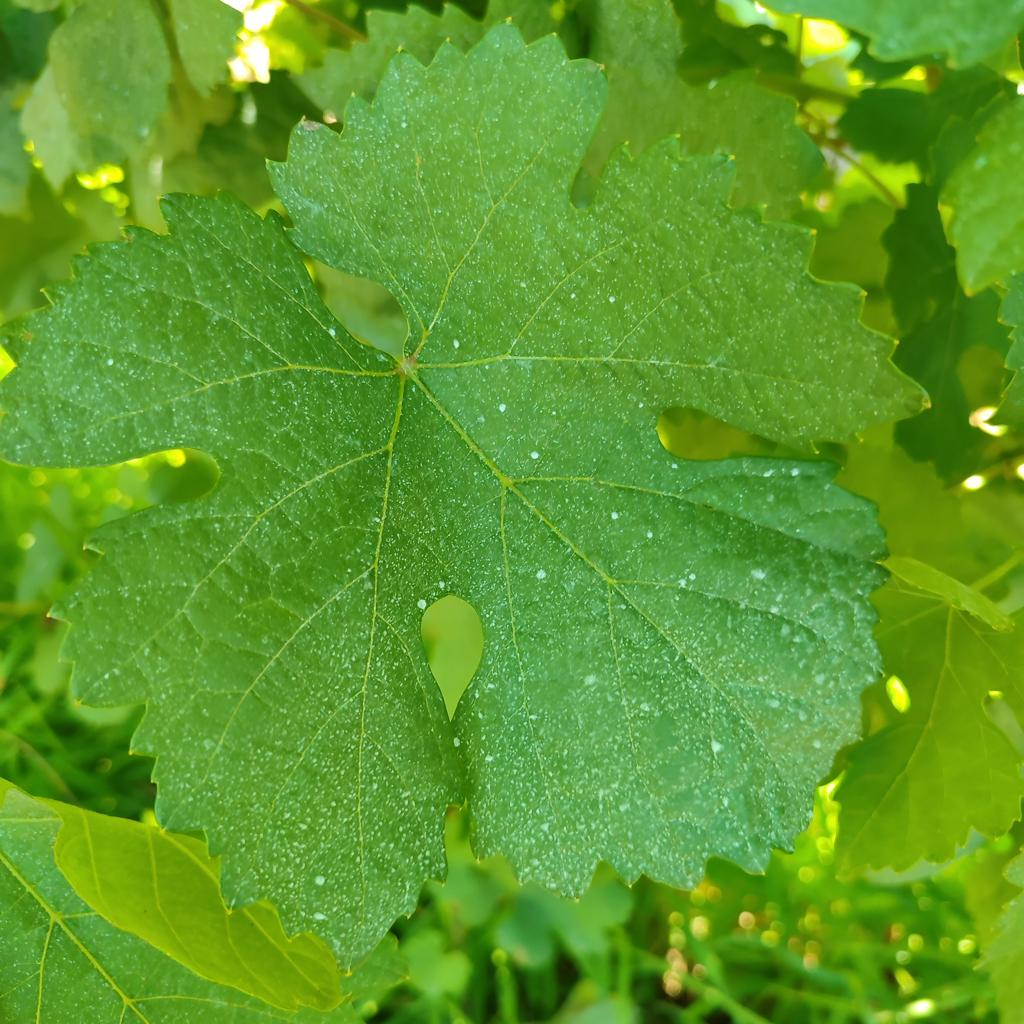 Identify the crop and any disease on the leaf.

grapevine, healthy
